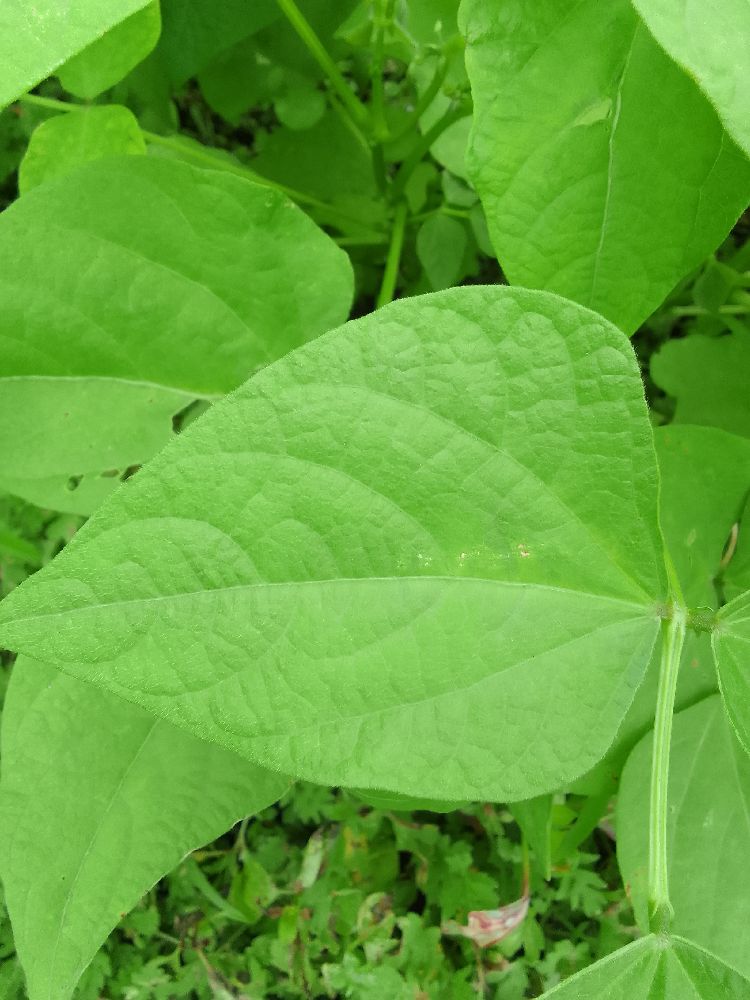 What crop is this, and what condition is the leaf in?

common bean, healthy
